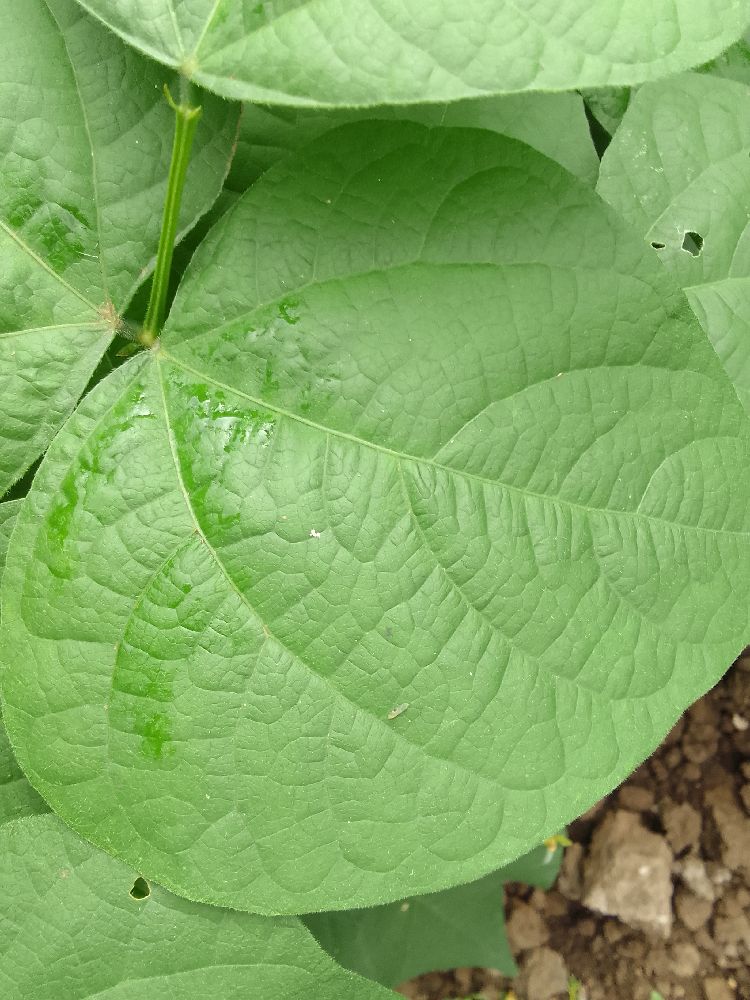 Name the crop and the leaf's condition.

common bean, healthy
